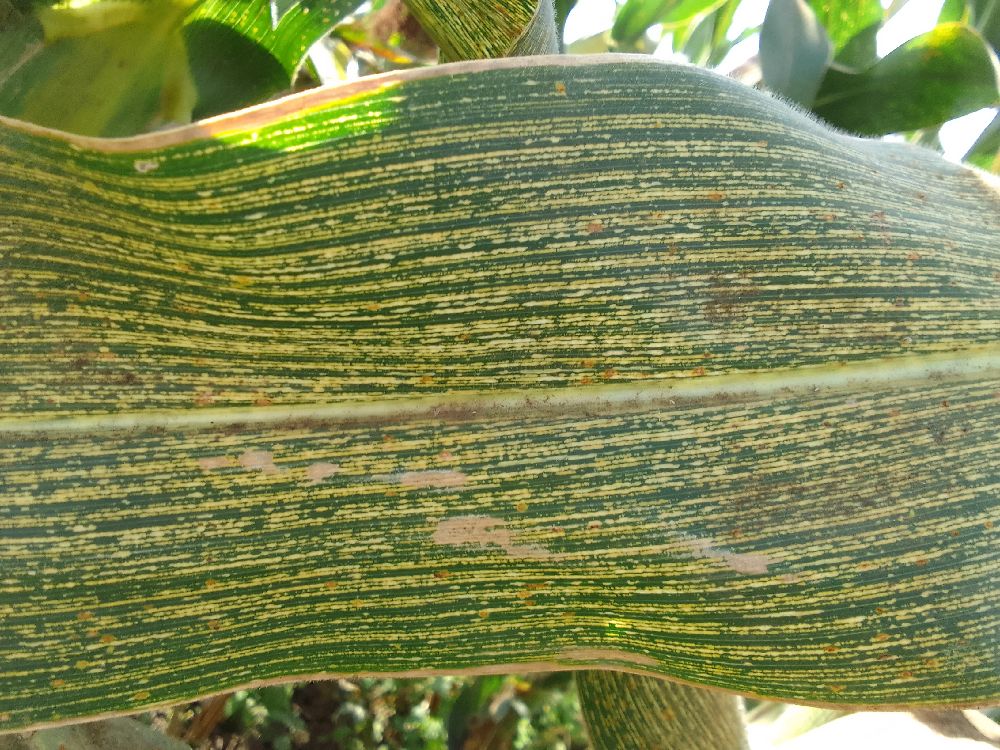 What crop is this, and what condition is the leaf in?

maize, maize streak virus
